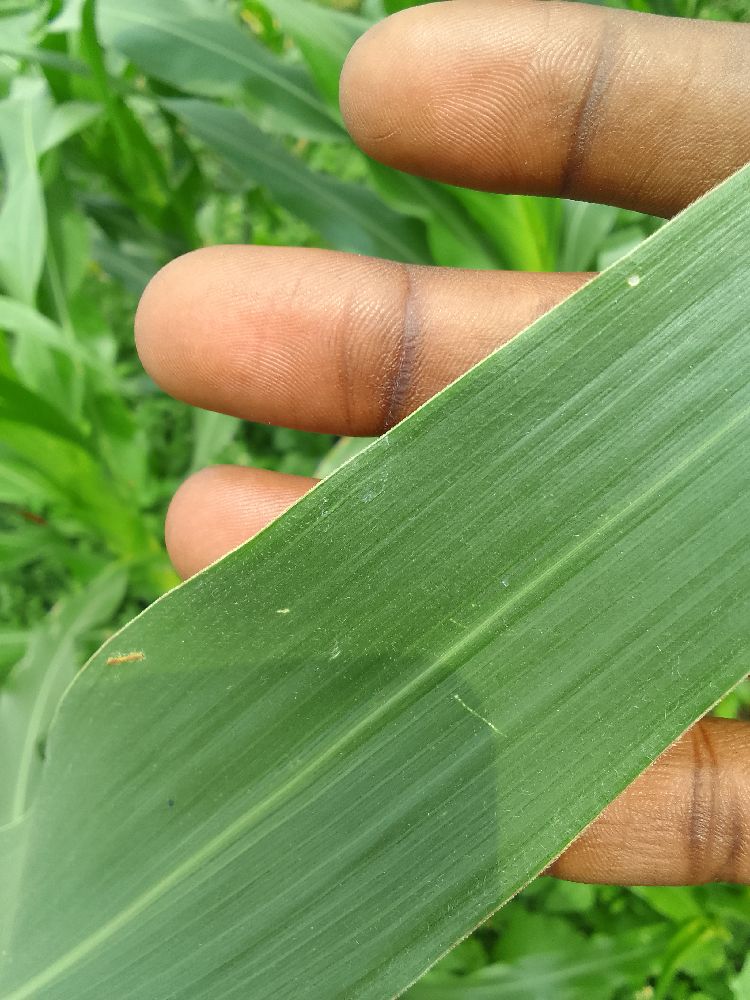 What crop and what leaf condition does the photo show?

maize, healthy
